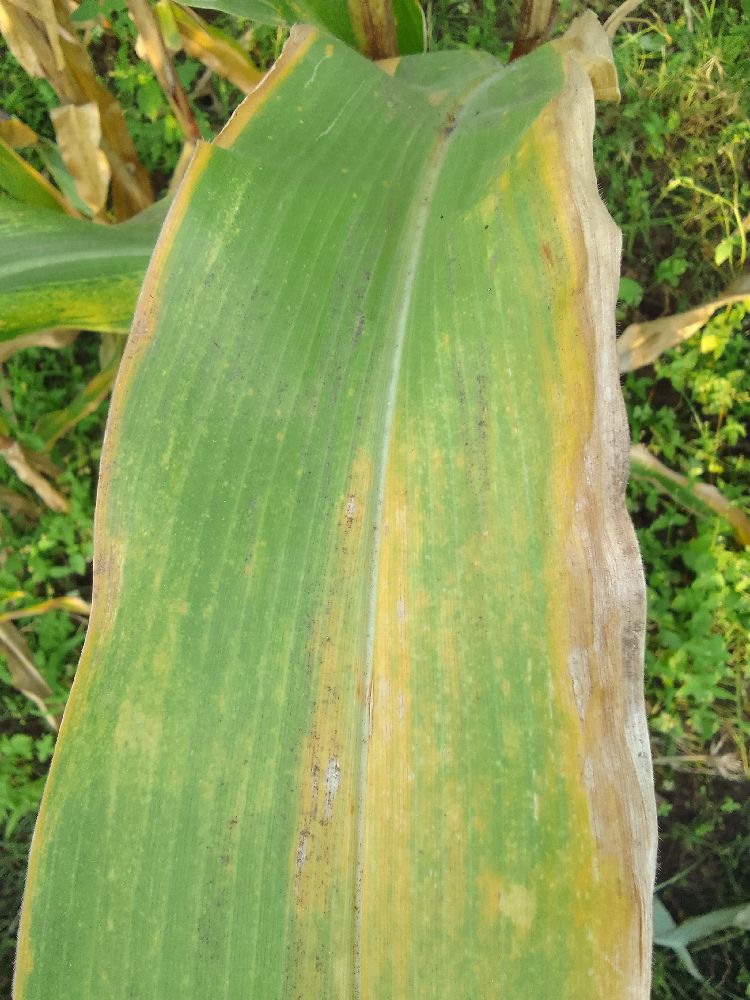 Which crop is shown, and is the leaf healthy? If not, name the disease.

maize, maize lethal necrosis
